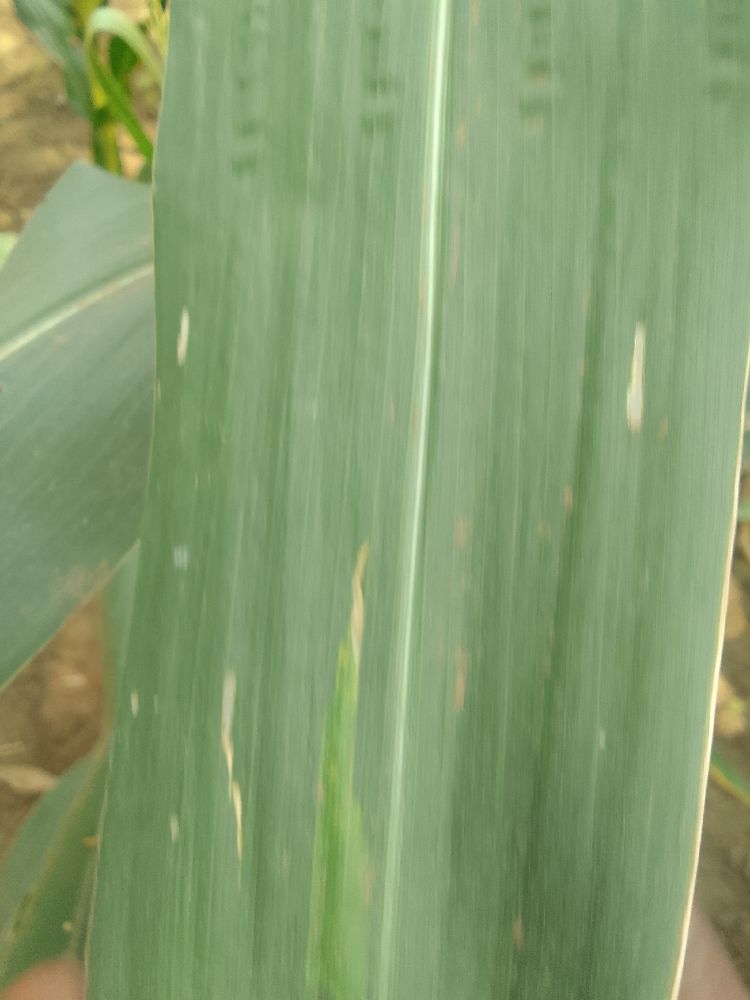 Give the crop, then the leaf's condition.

maize, healthy
